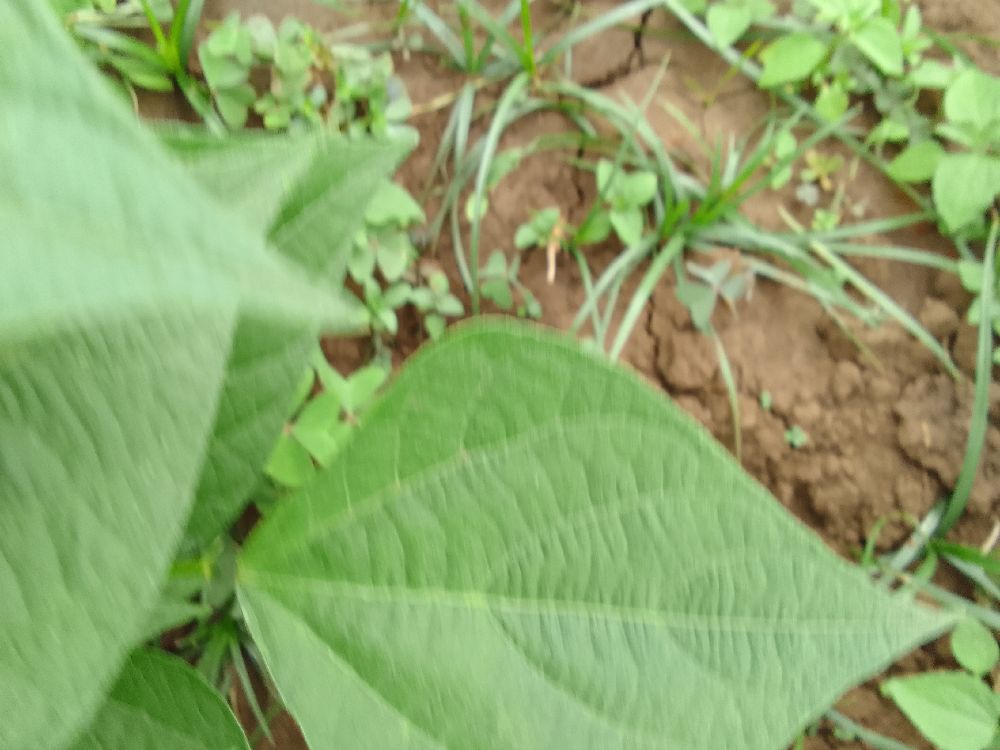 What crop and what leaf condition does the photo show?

common bean, healthy
